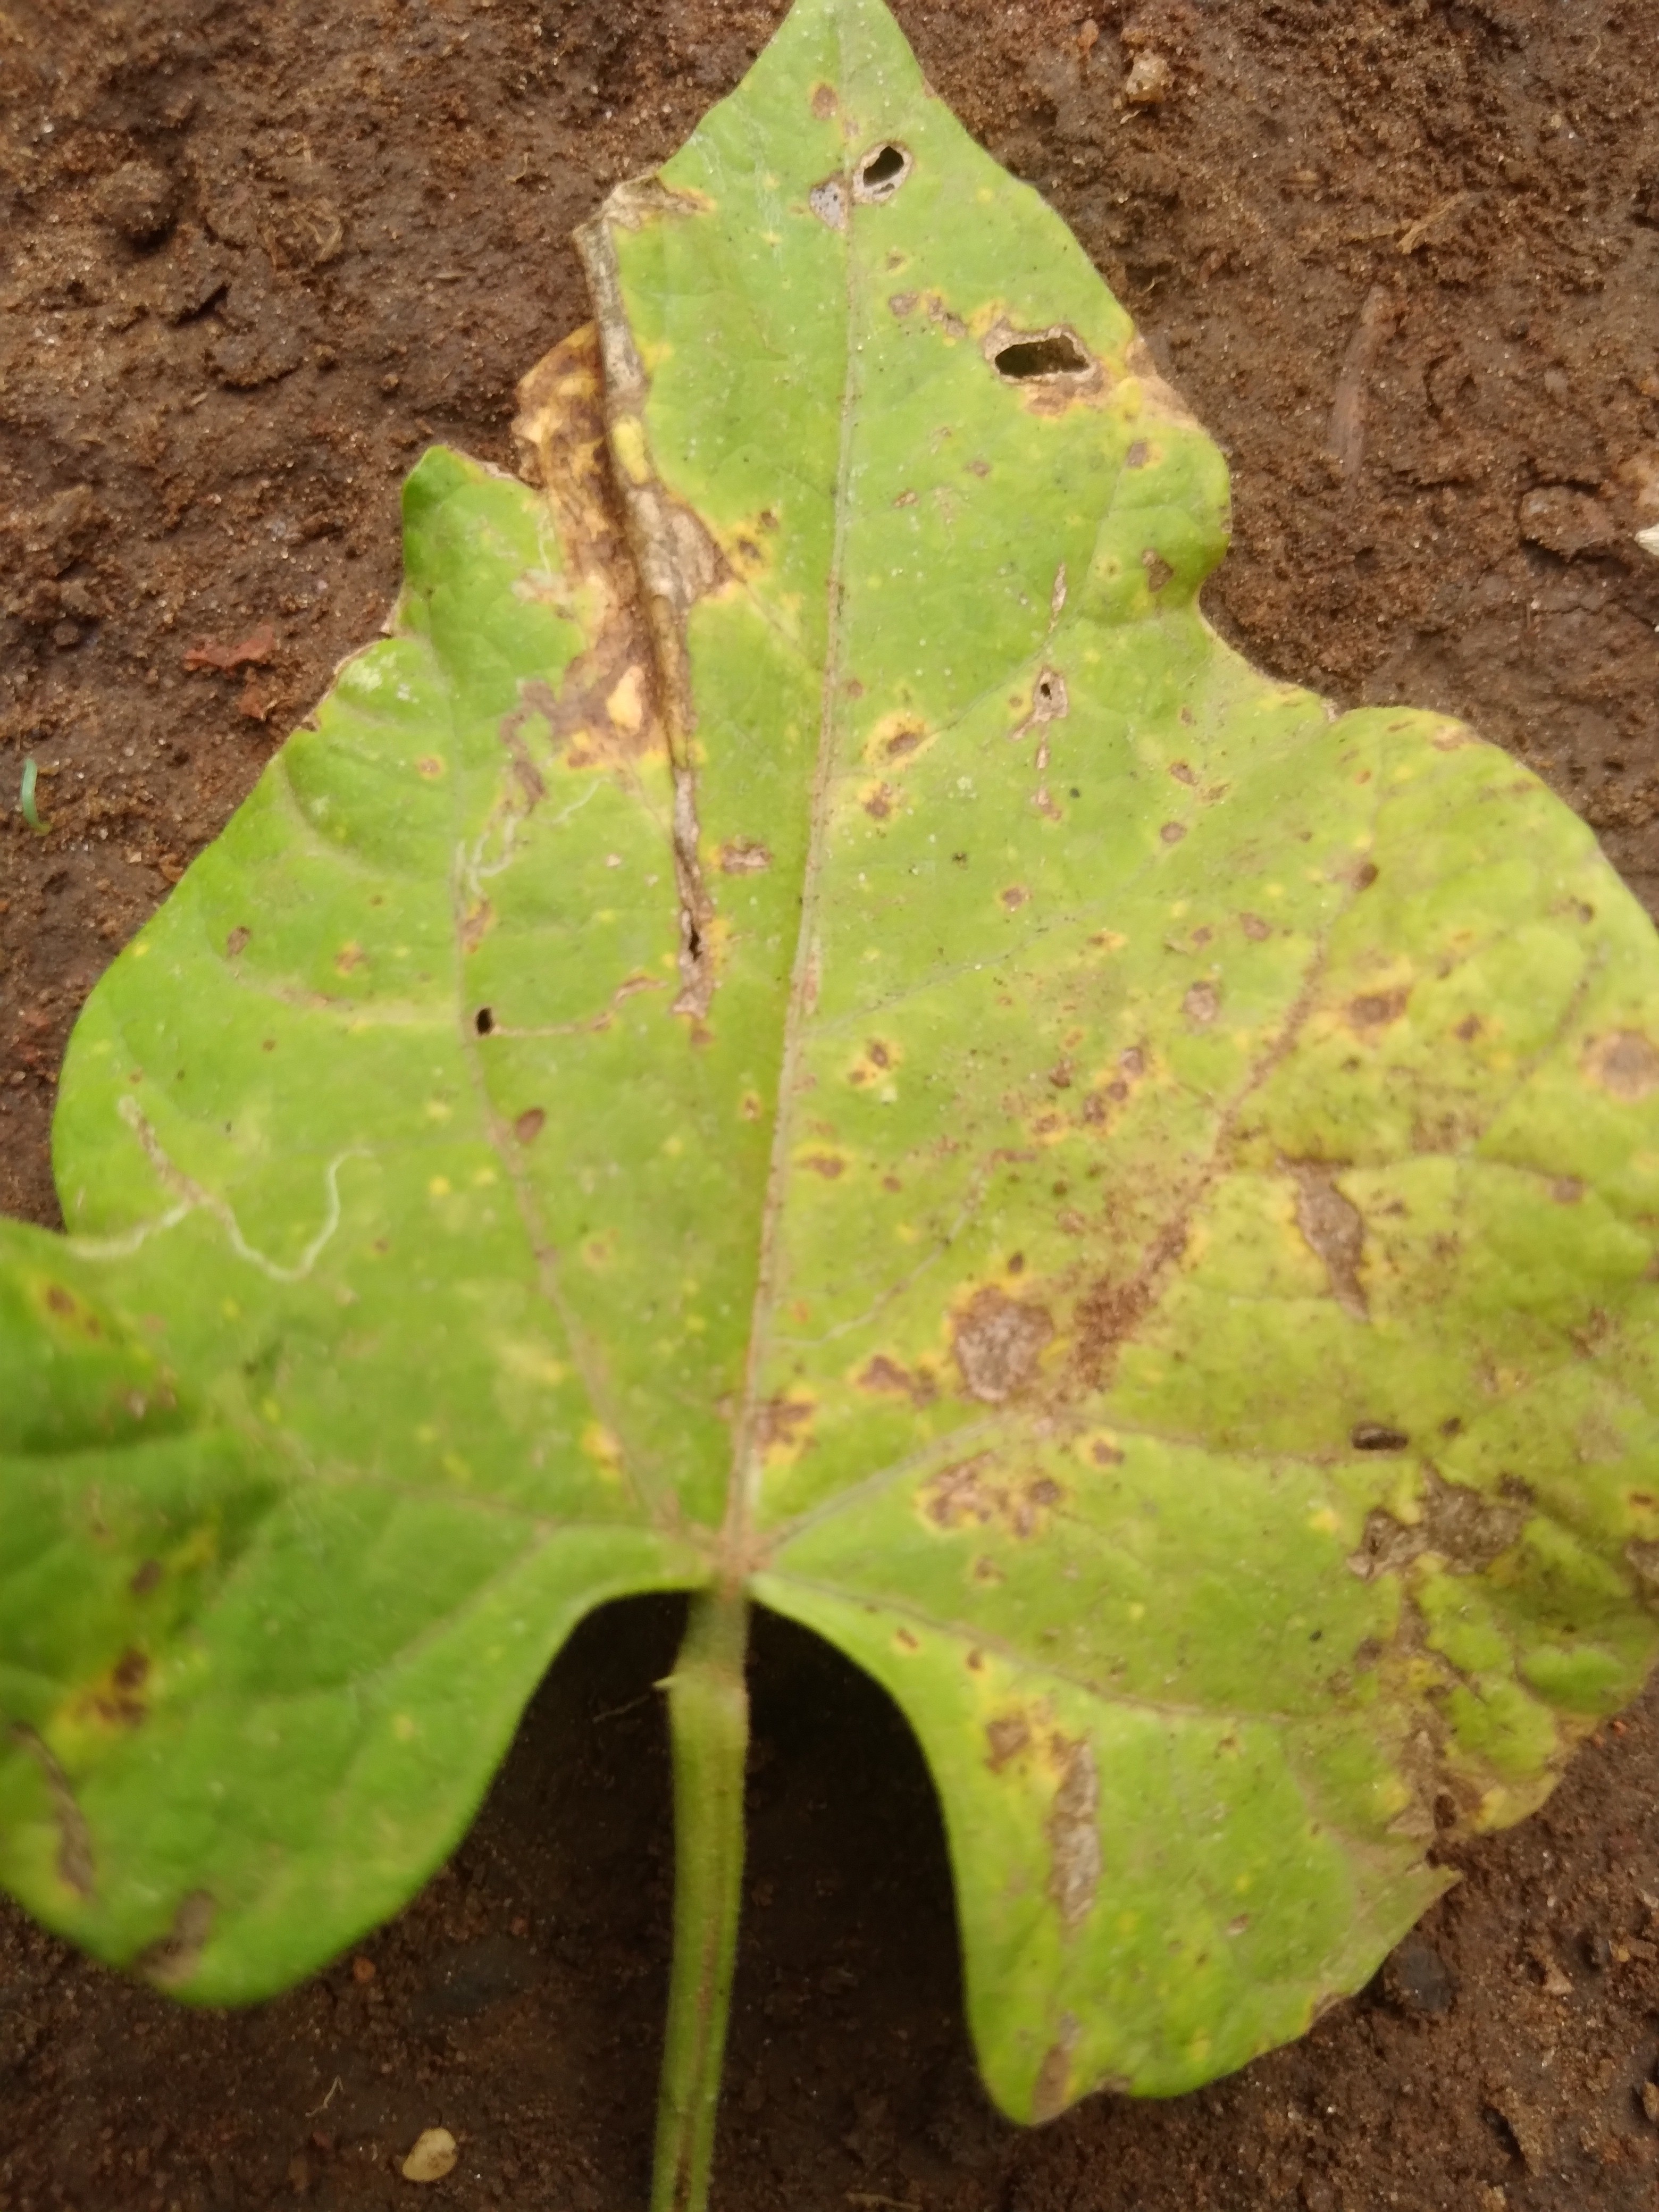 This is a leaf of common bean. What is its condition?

rust
